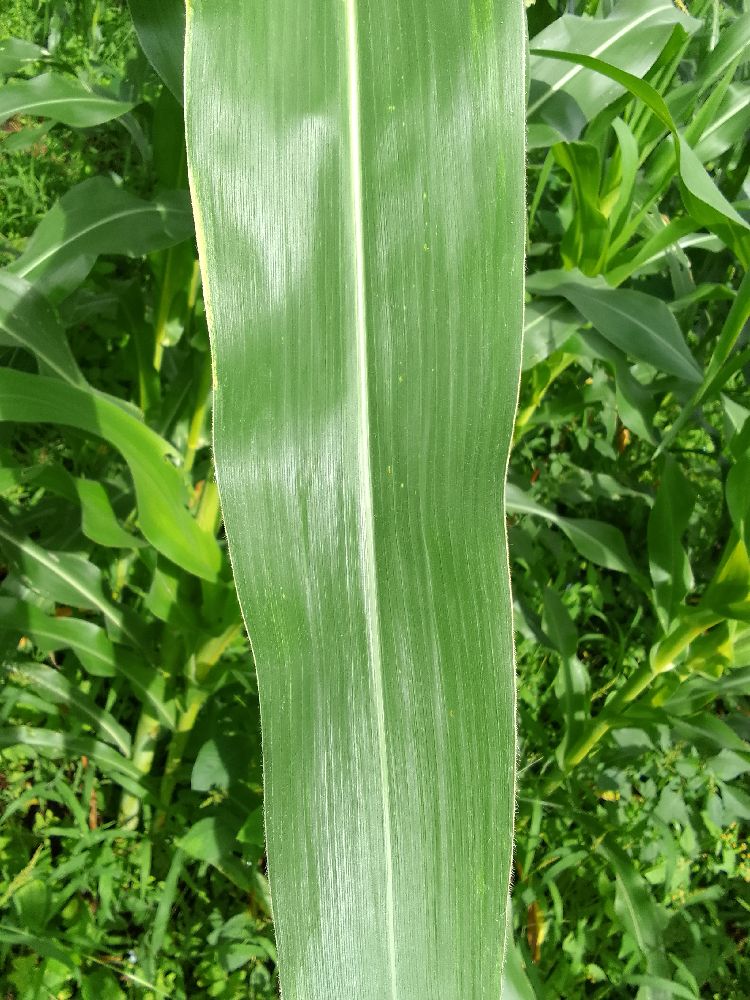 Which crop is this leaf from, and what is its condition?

maize, healthy
